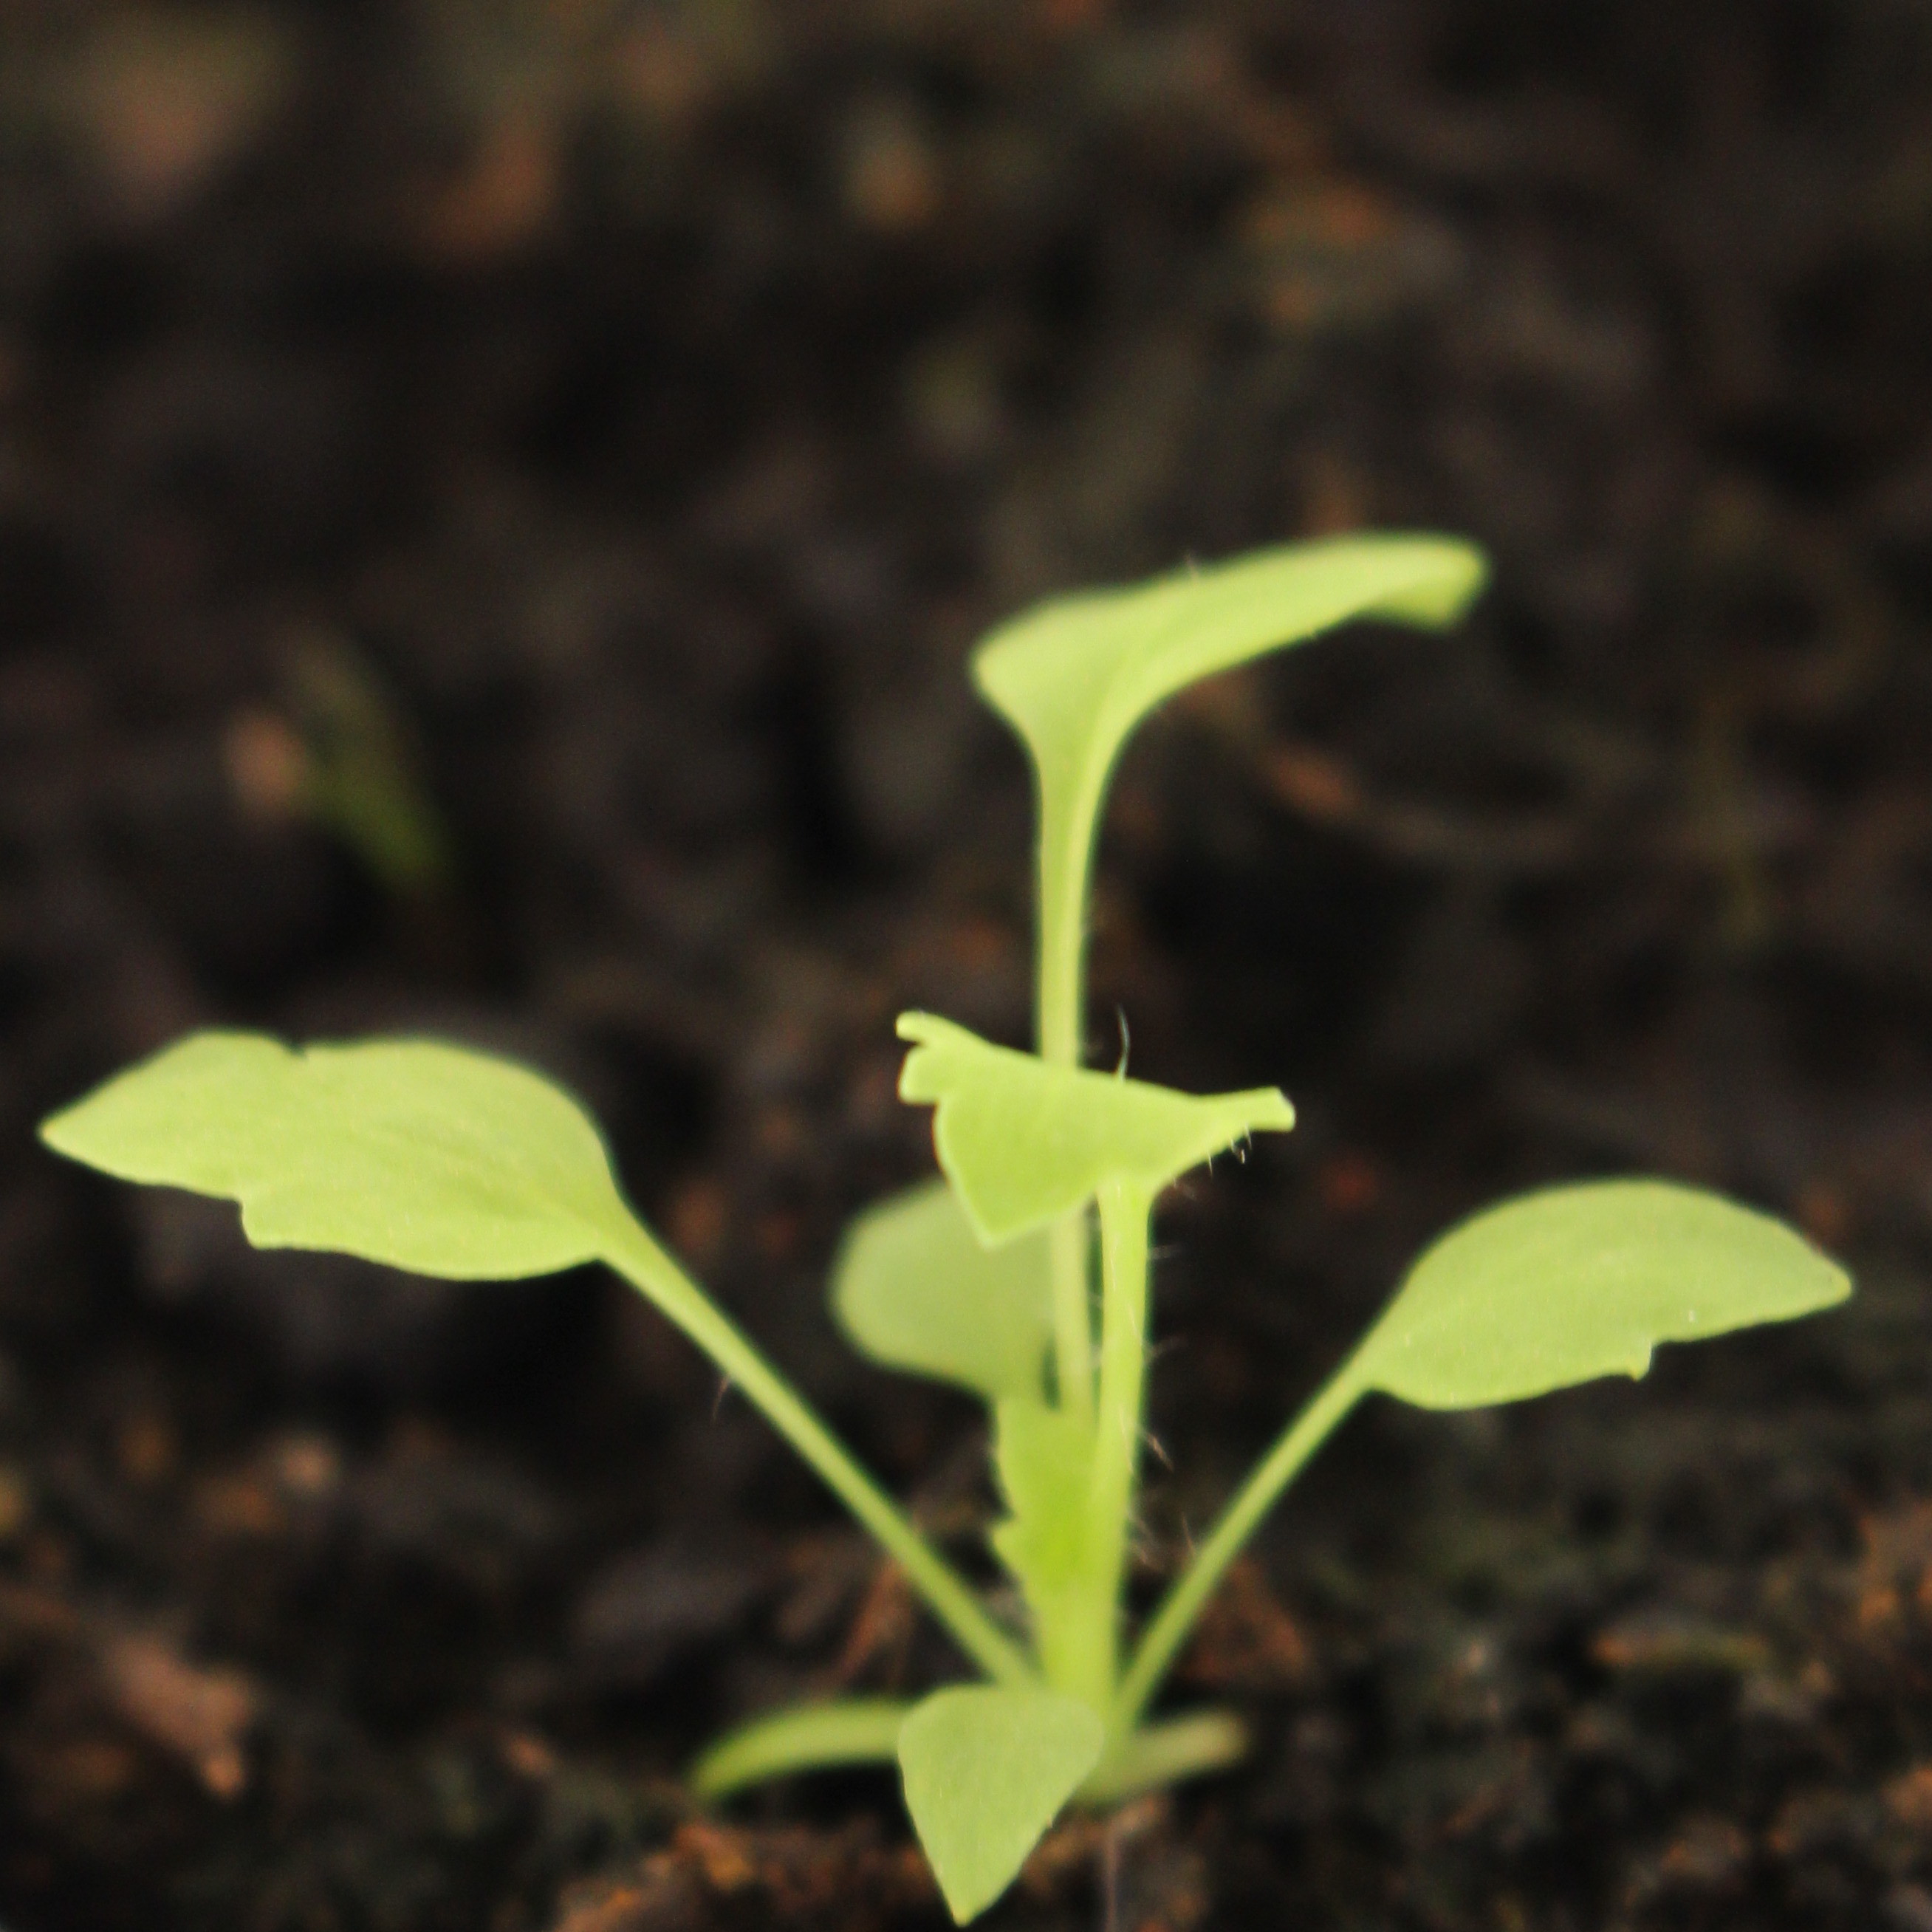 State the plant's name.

Papaver rhoeas
